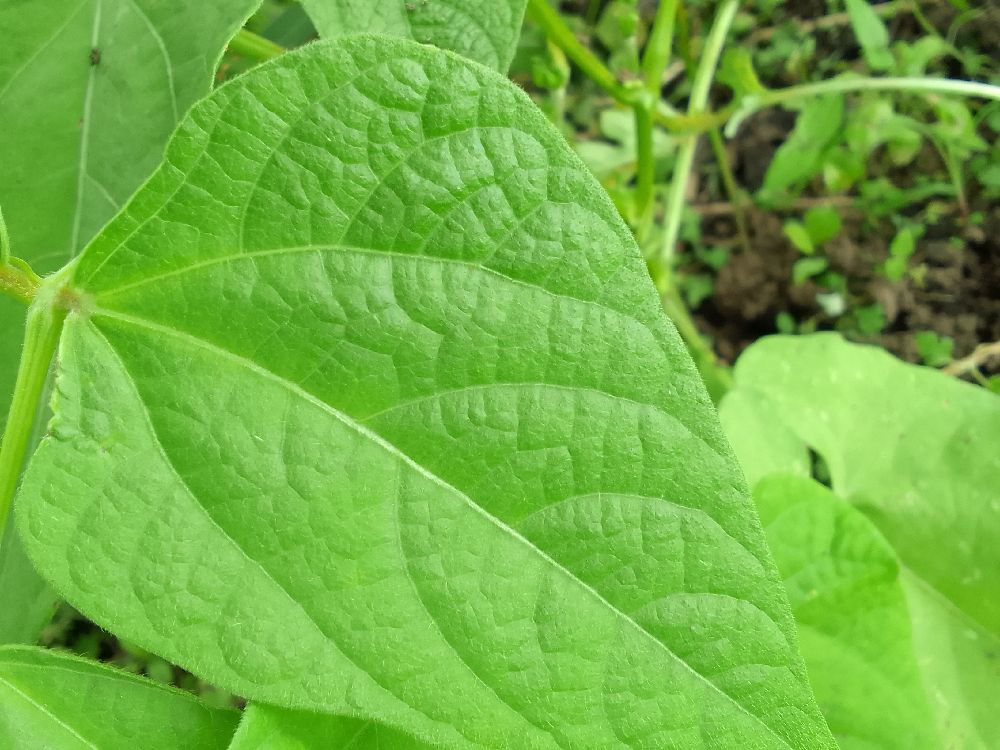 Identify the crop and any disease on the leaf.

common bean, healthy
